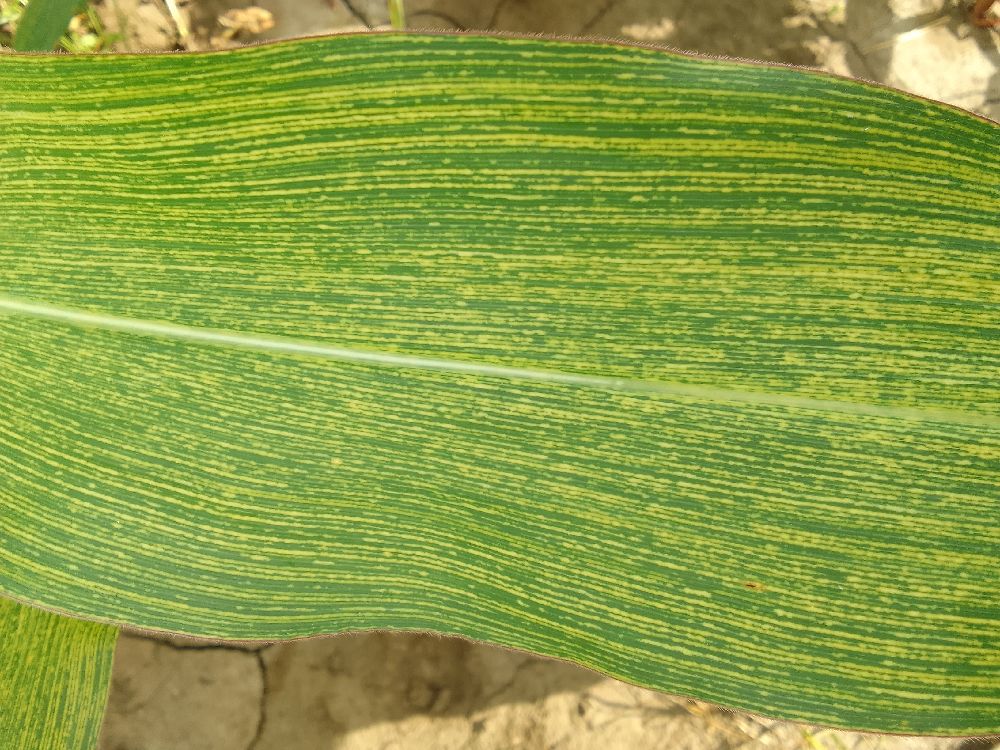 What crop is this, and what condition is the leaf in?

maize, maize streak virus
